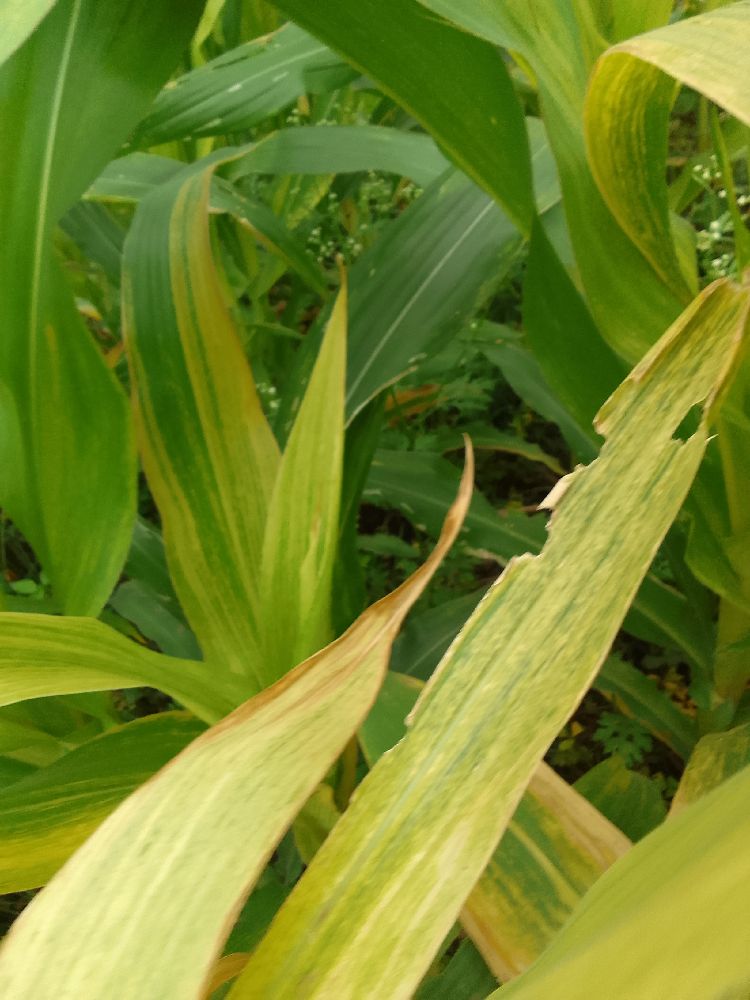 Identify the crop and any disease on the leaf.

maize, maize lethal necrosis
